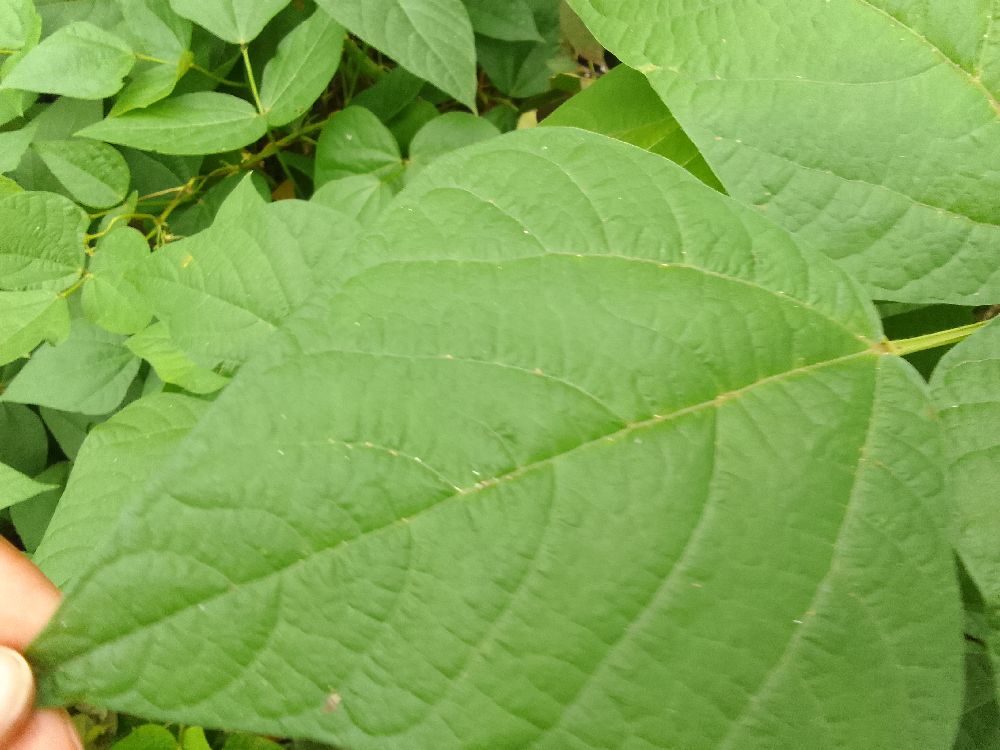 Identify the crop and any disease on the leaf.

common bean, healthy
